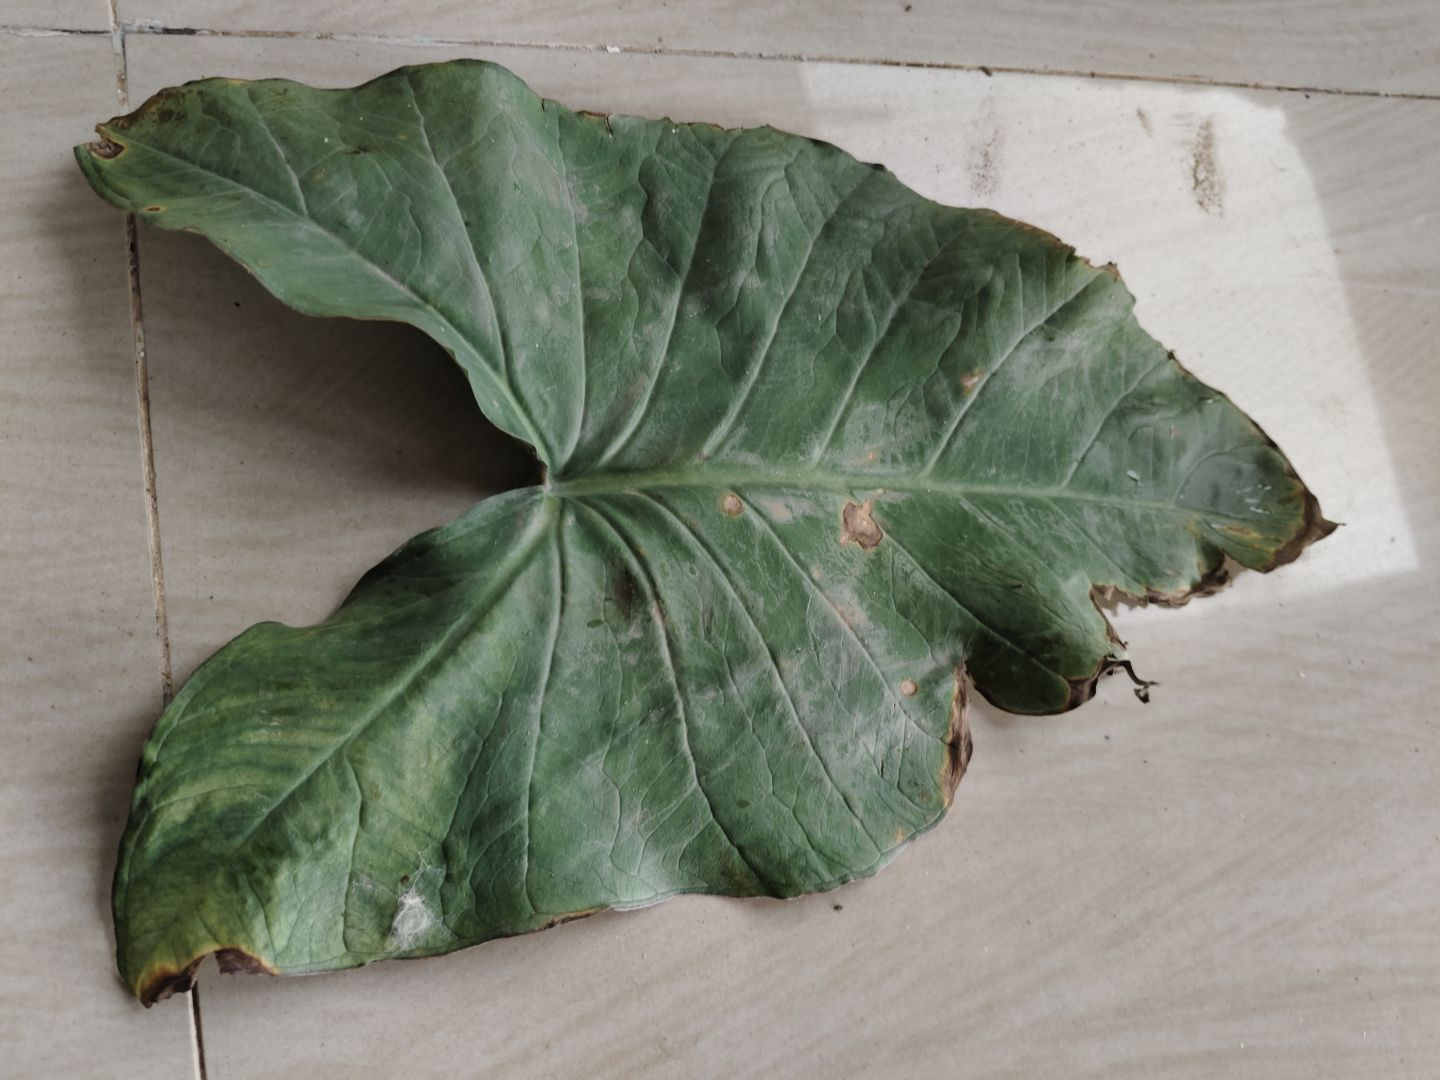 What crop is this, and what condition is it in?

taro, leaf blight
